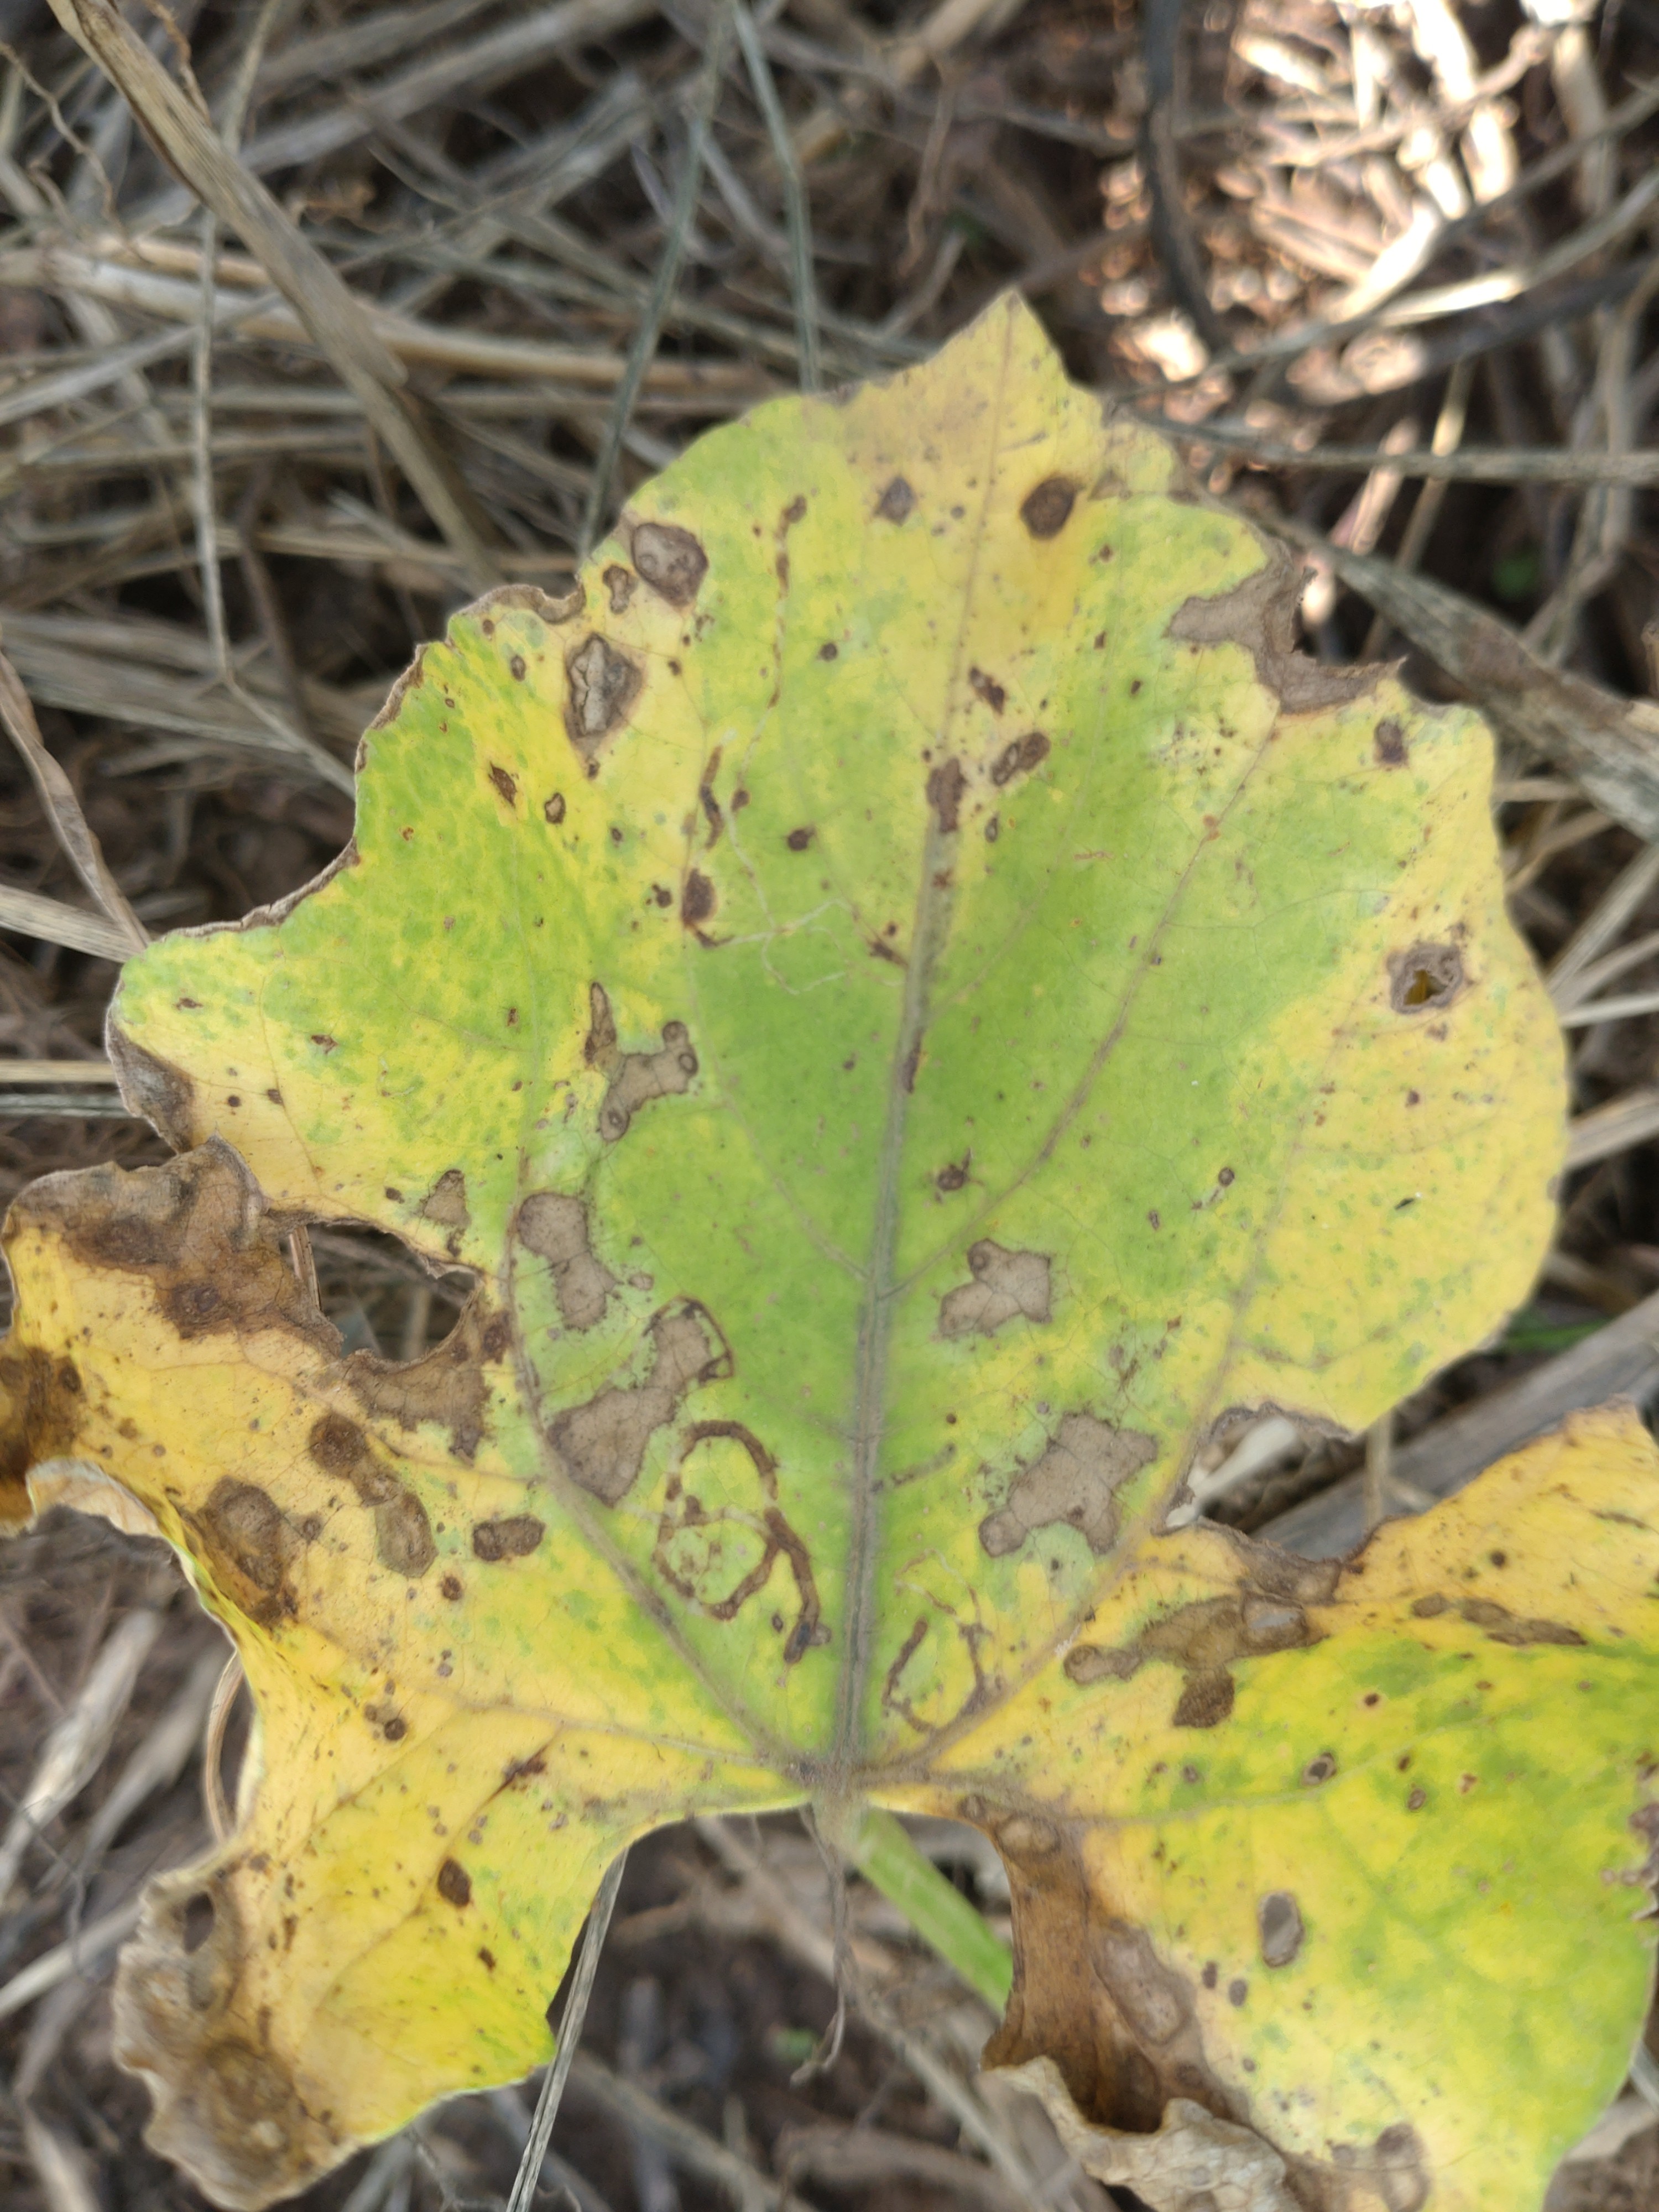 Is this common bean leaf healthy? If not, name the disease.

anthracnose
